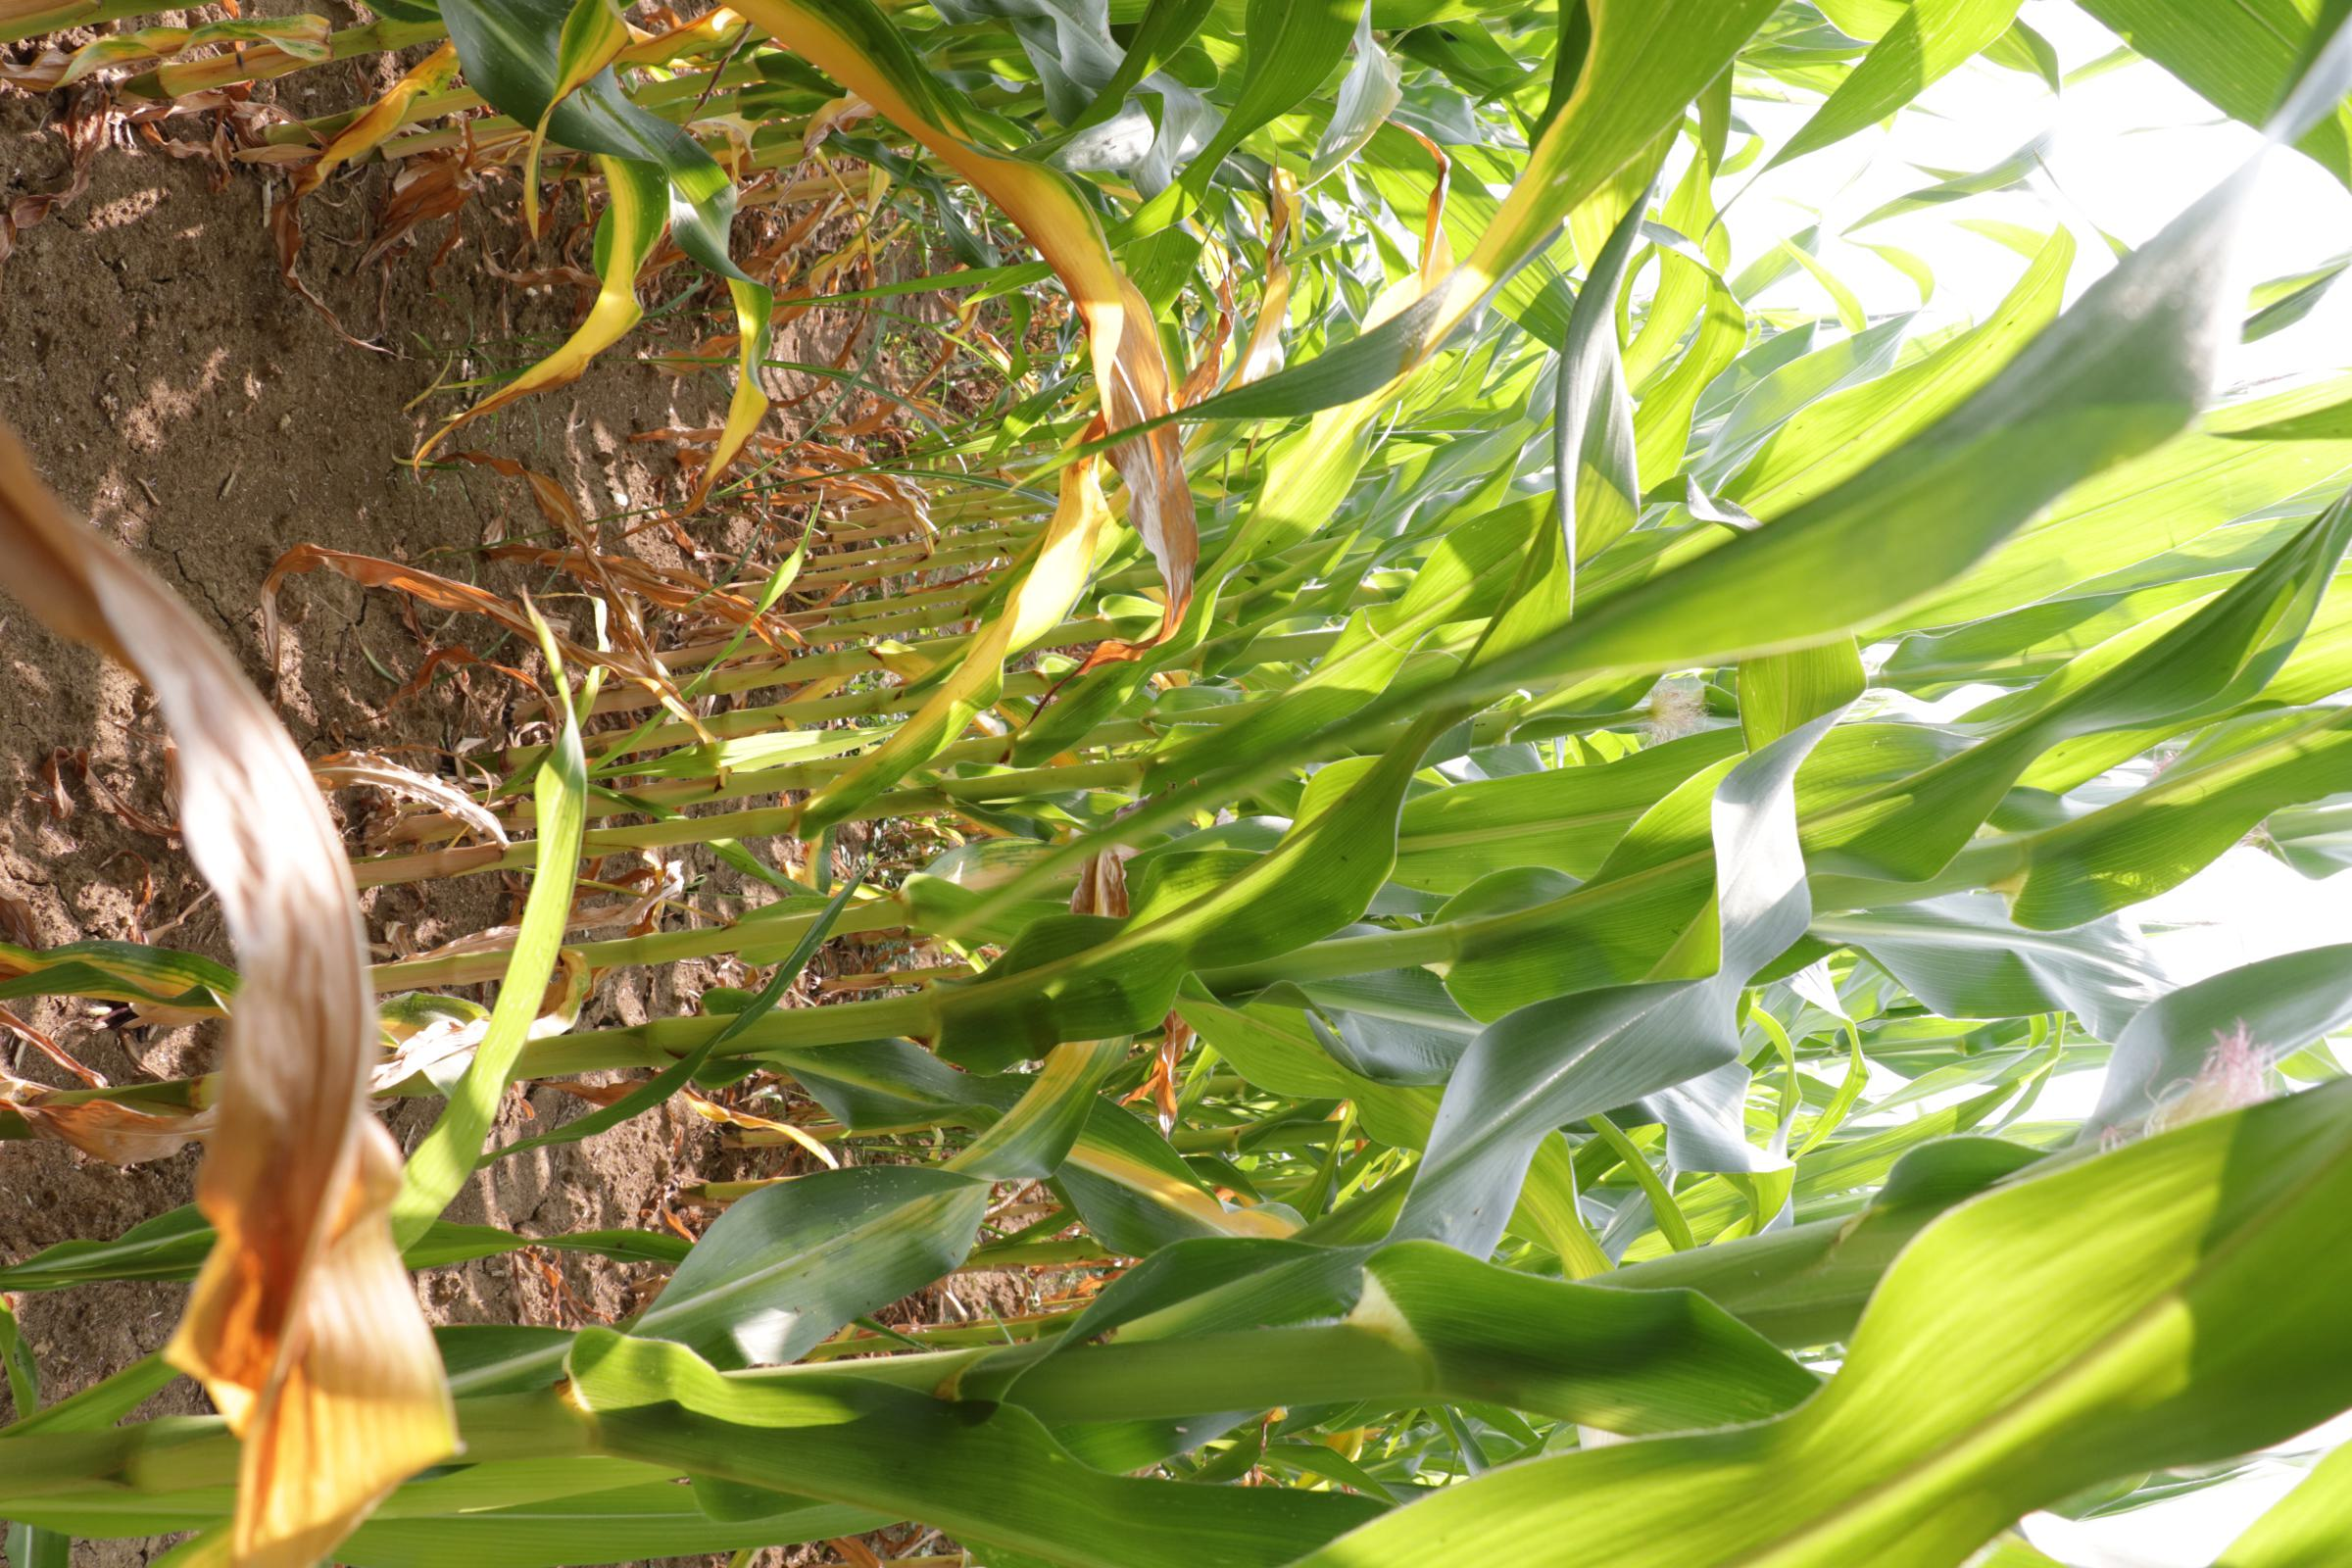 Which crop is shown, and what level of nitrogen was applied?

maize, no added nitrogen
